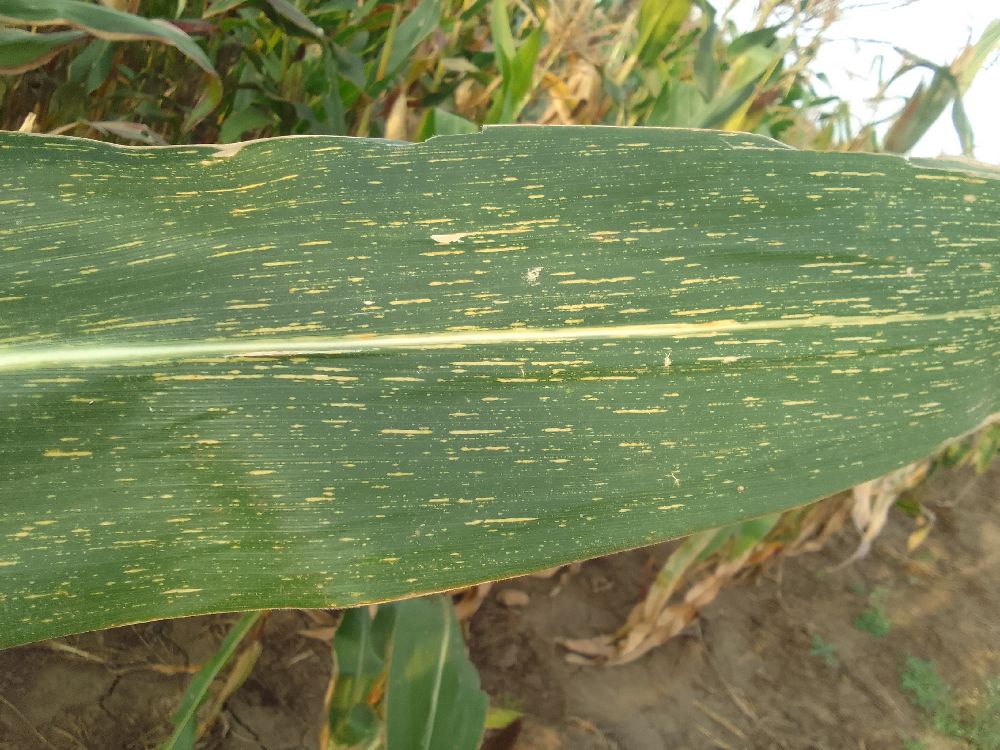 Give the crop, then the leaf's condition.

maize, maize streak virus
